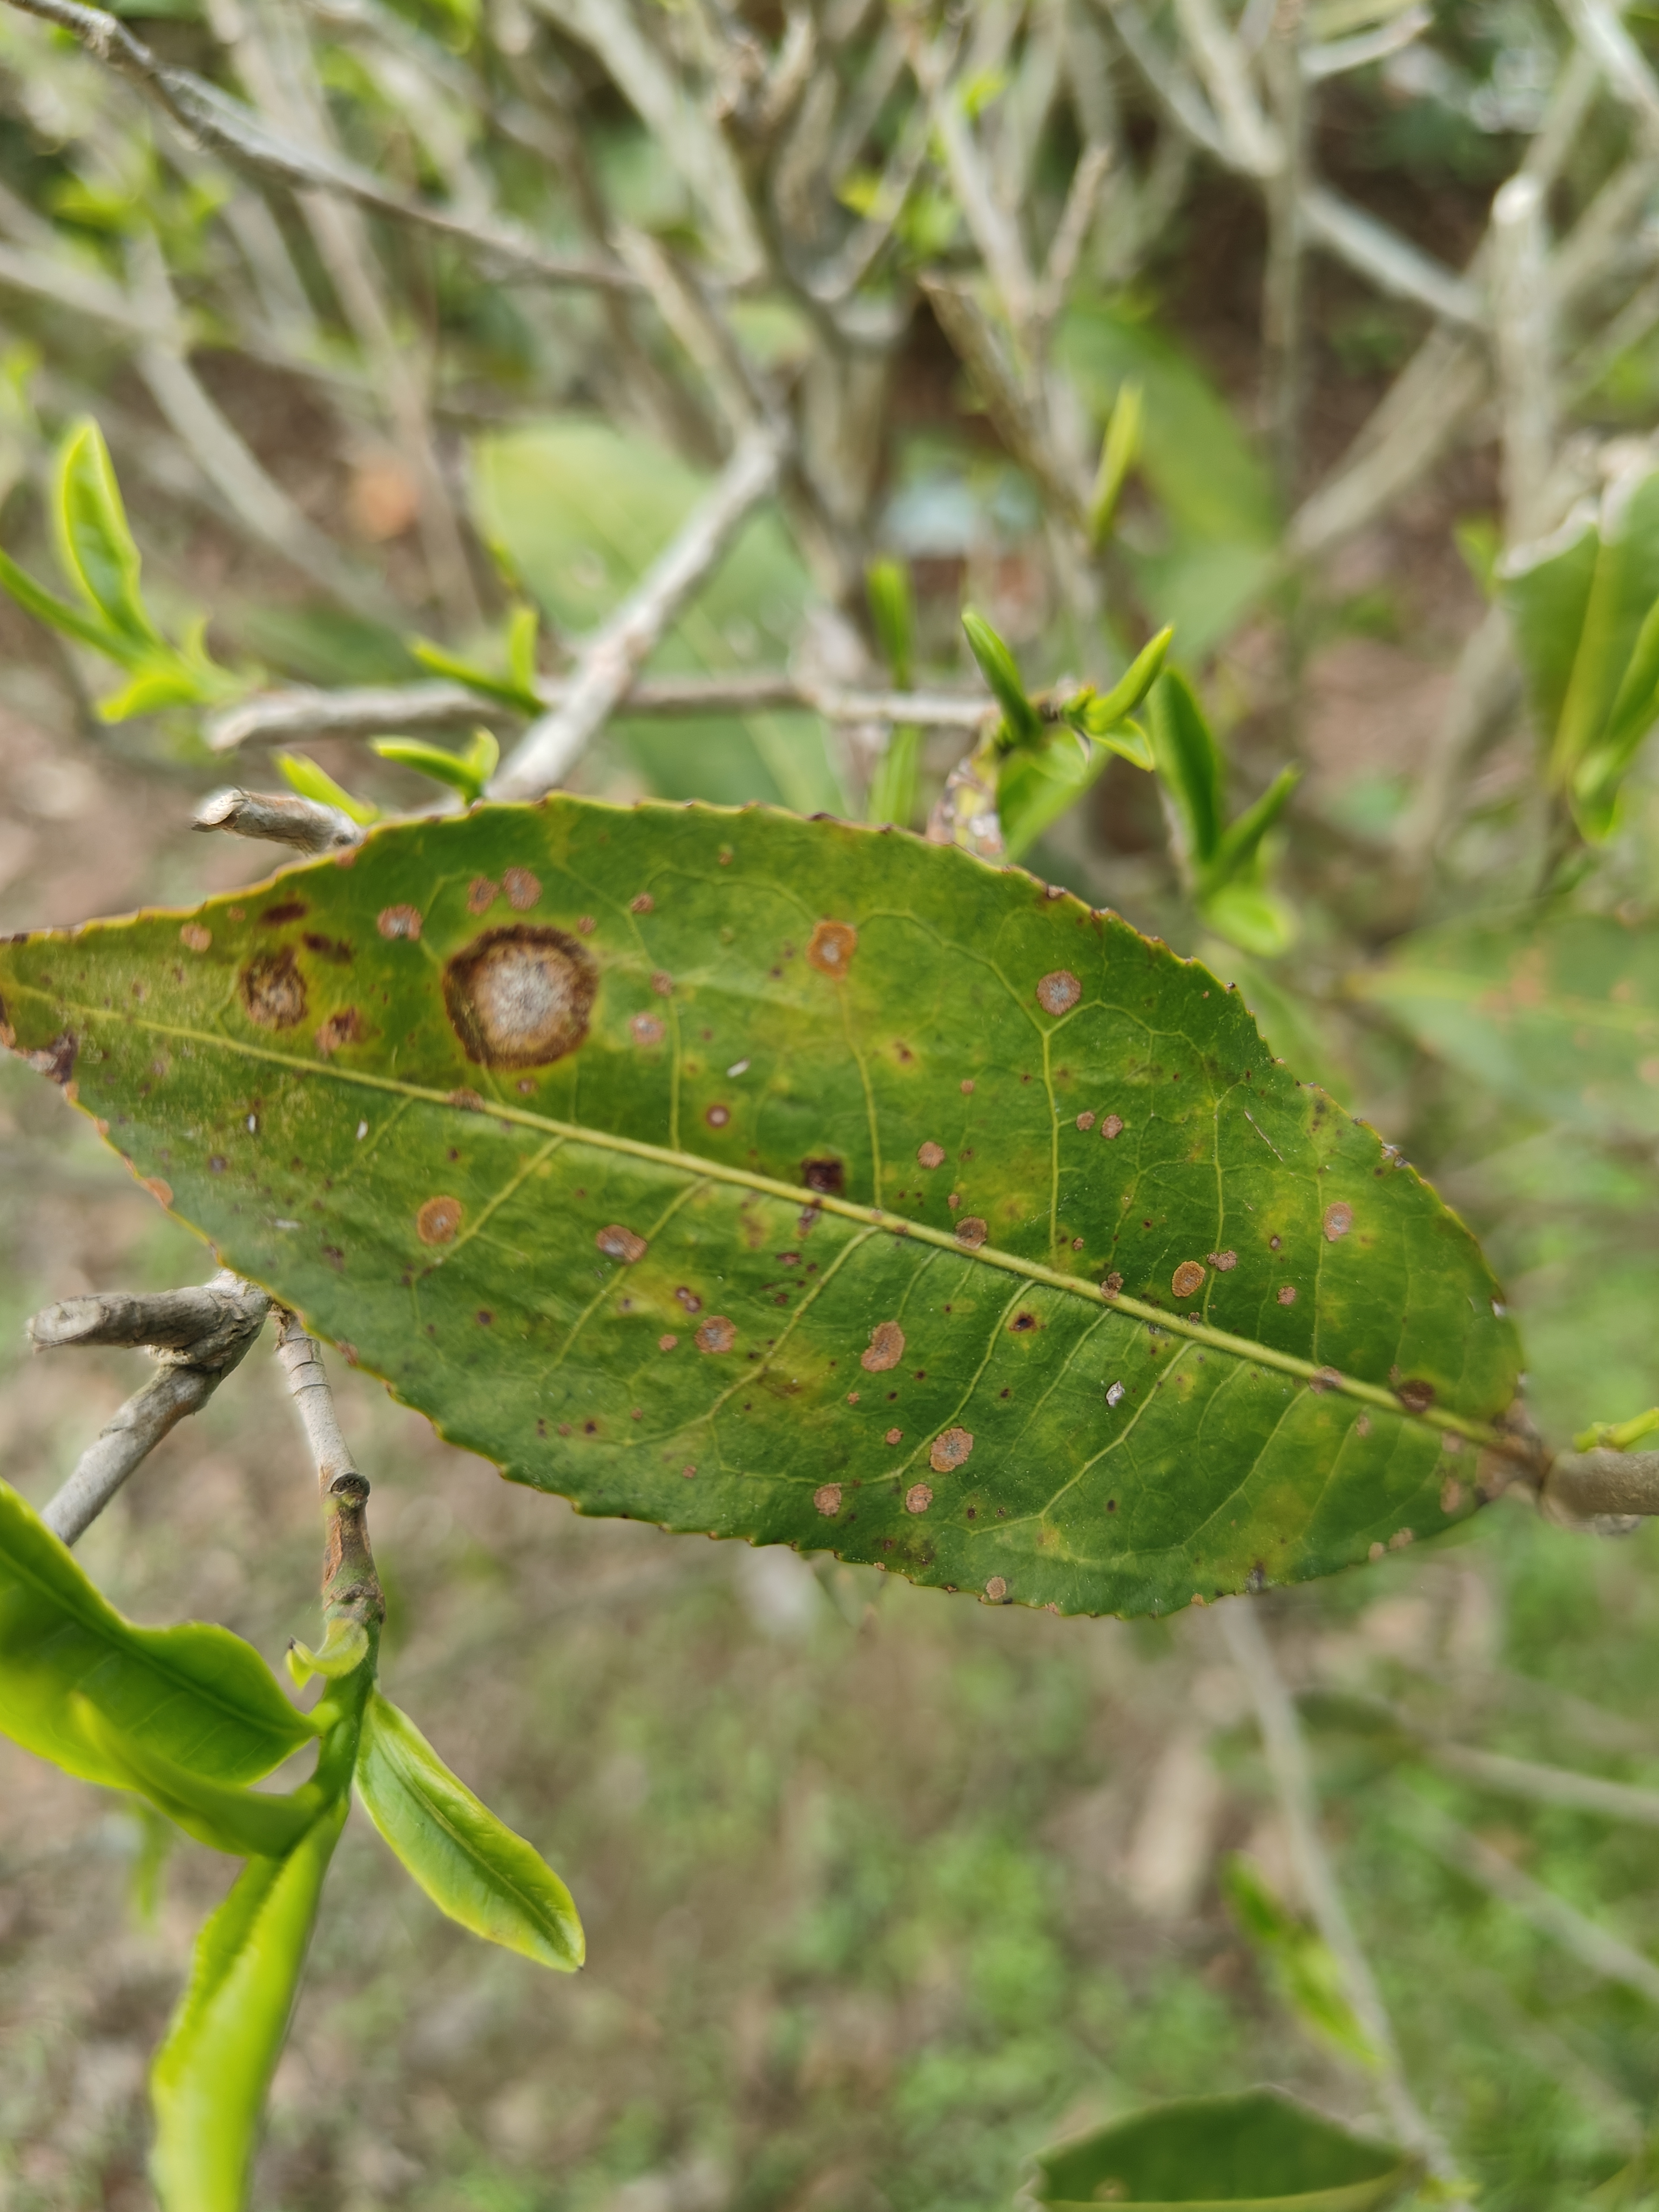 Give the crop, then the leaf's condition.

tea, red rust
